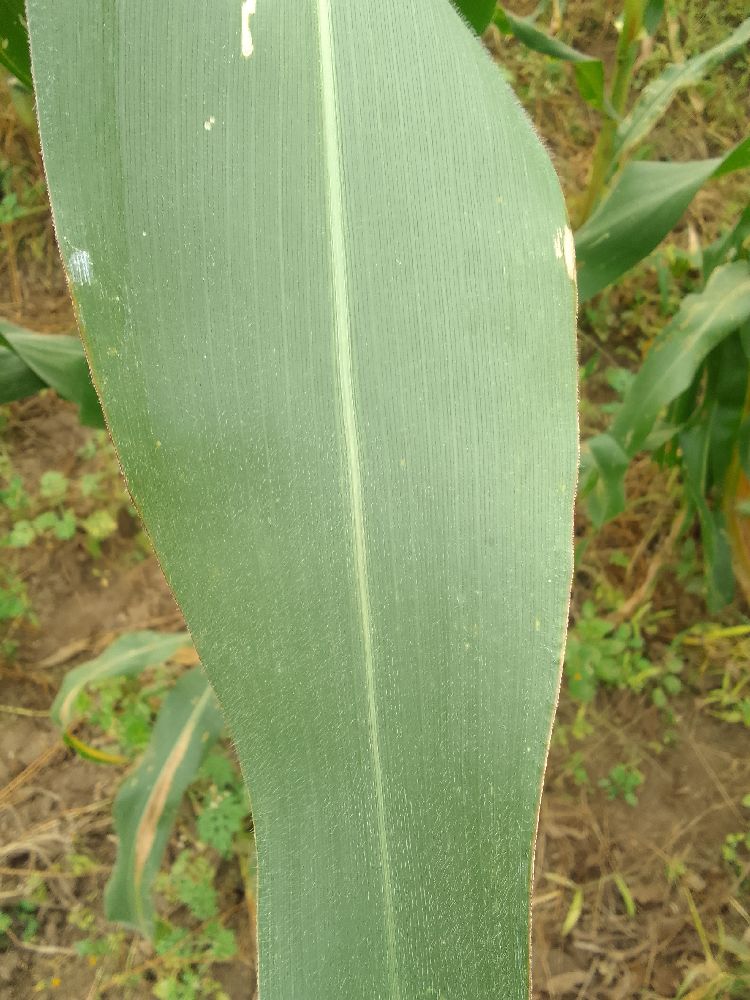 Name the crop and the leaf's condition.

maize, healthy
